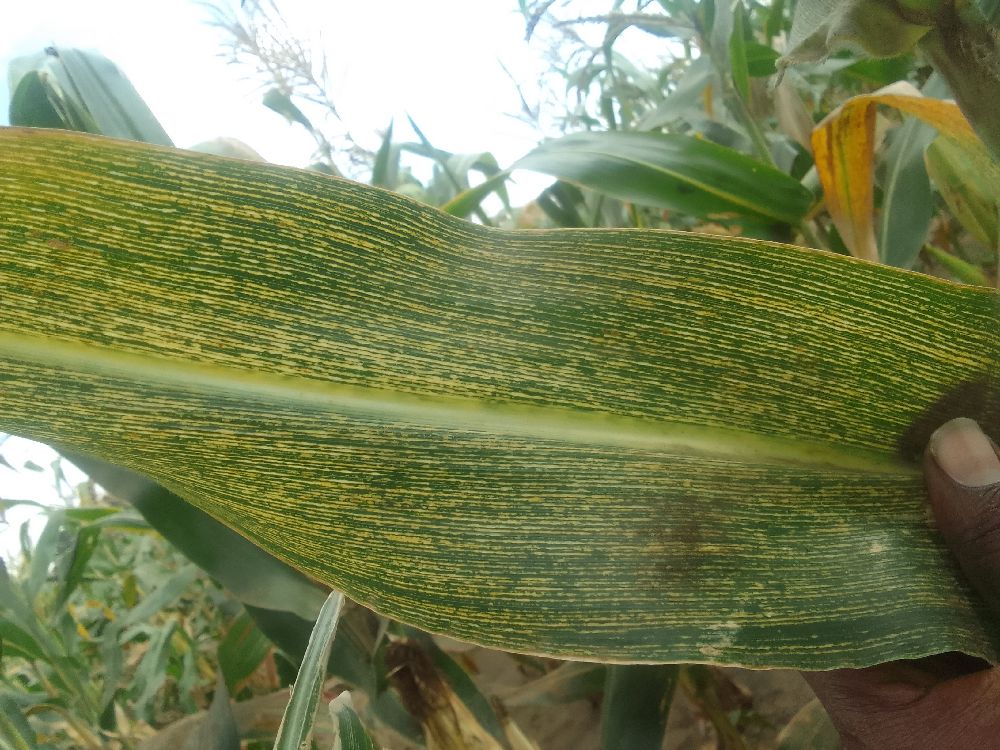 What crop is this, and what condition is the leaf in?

maize, maize streak virus
